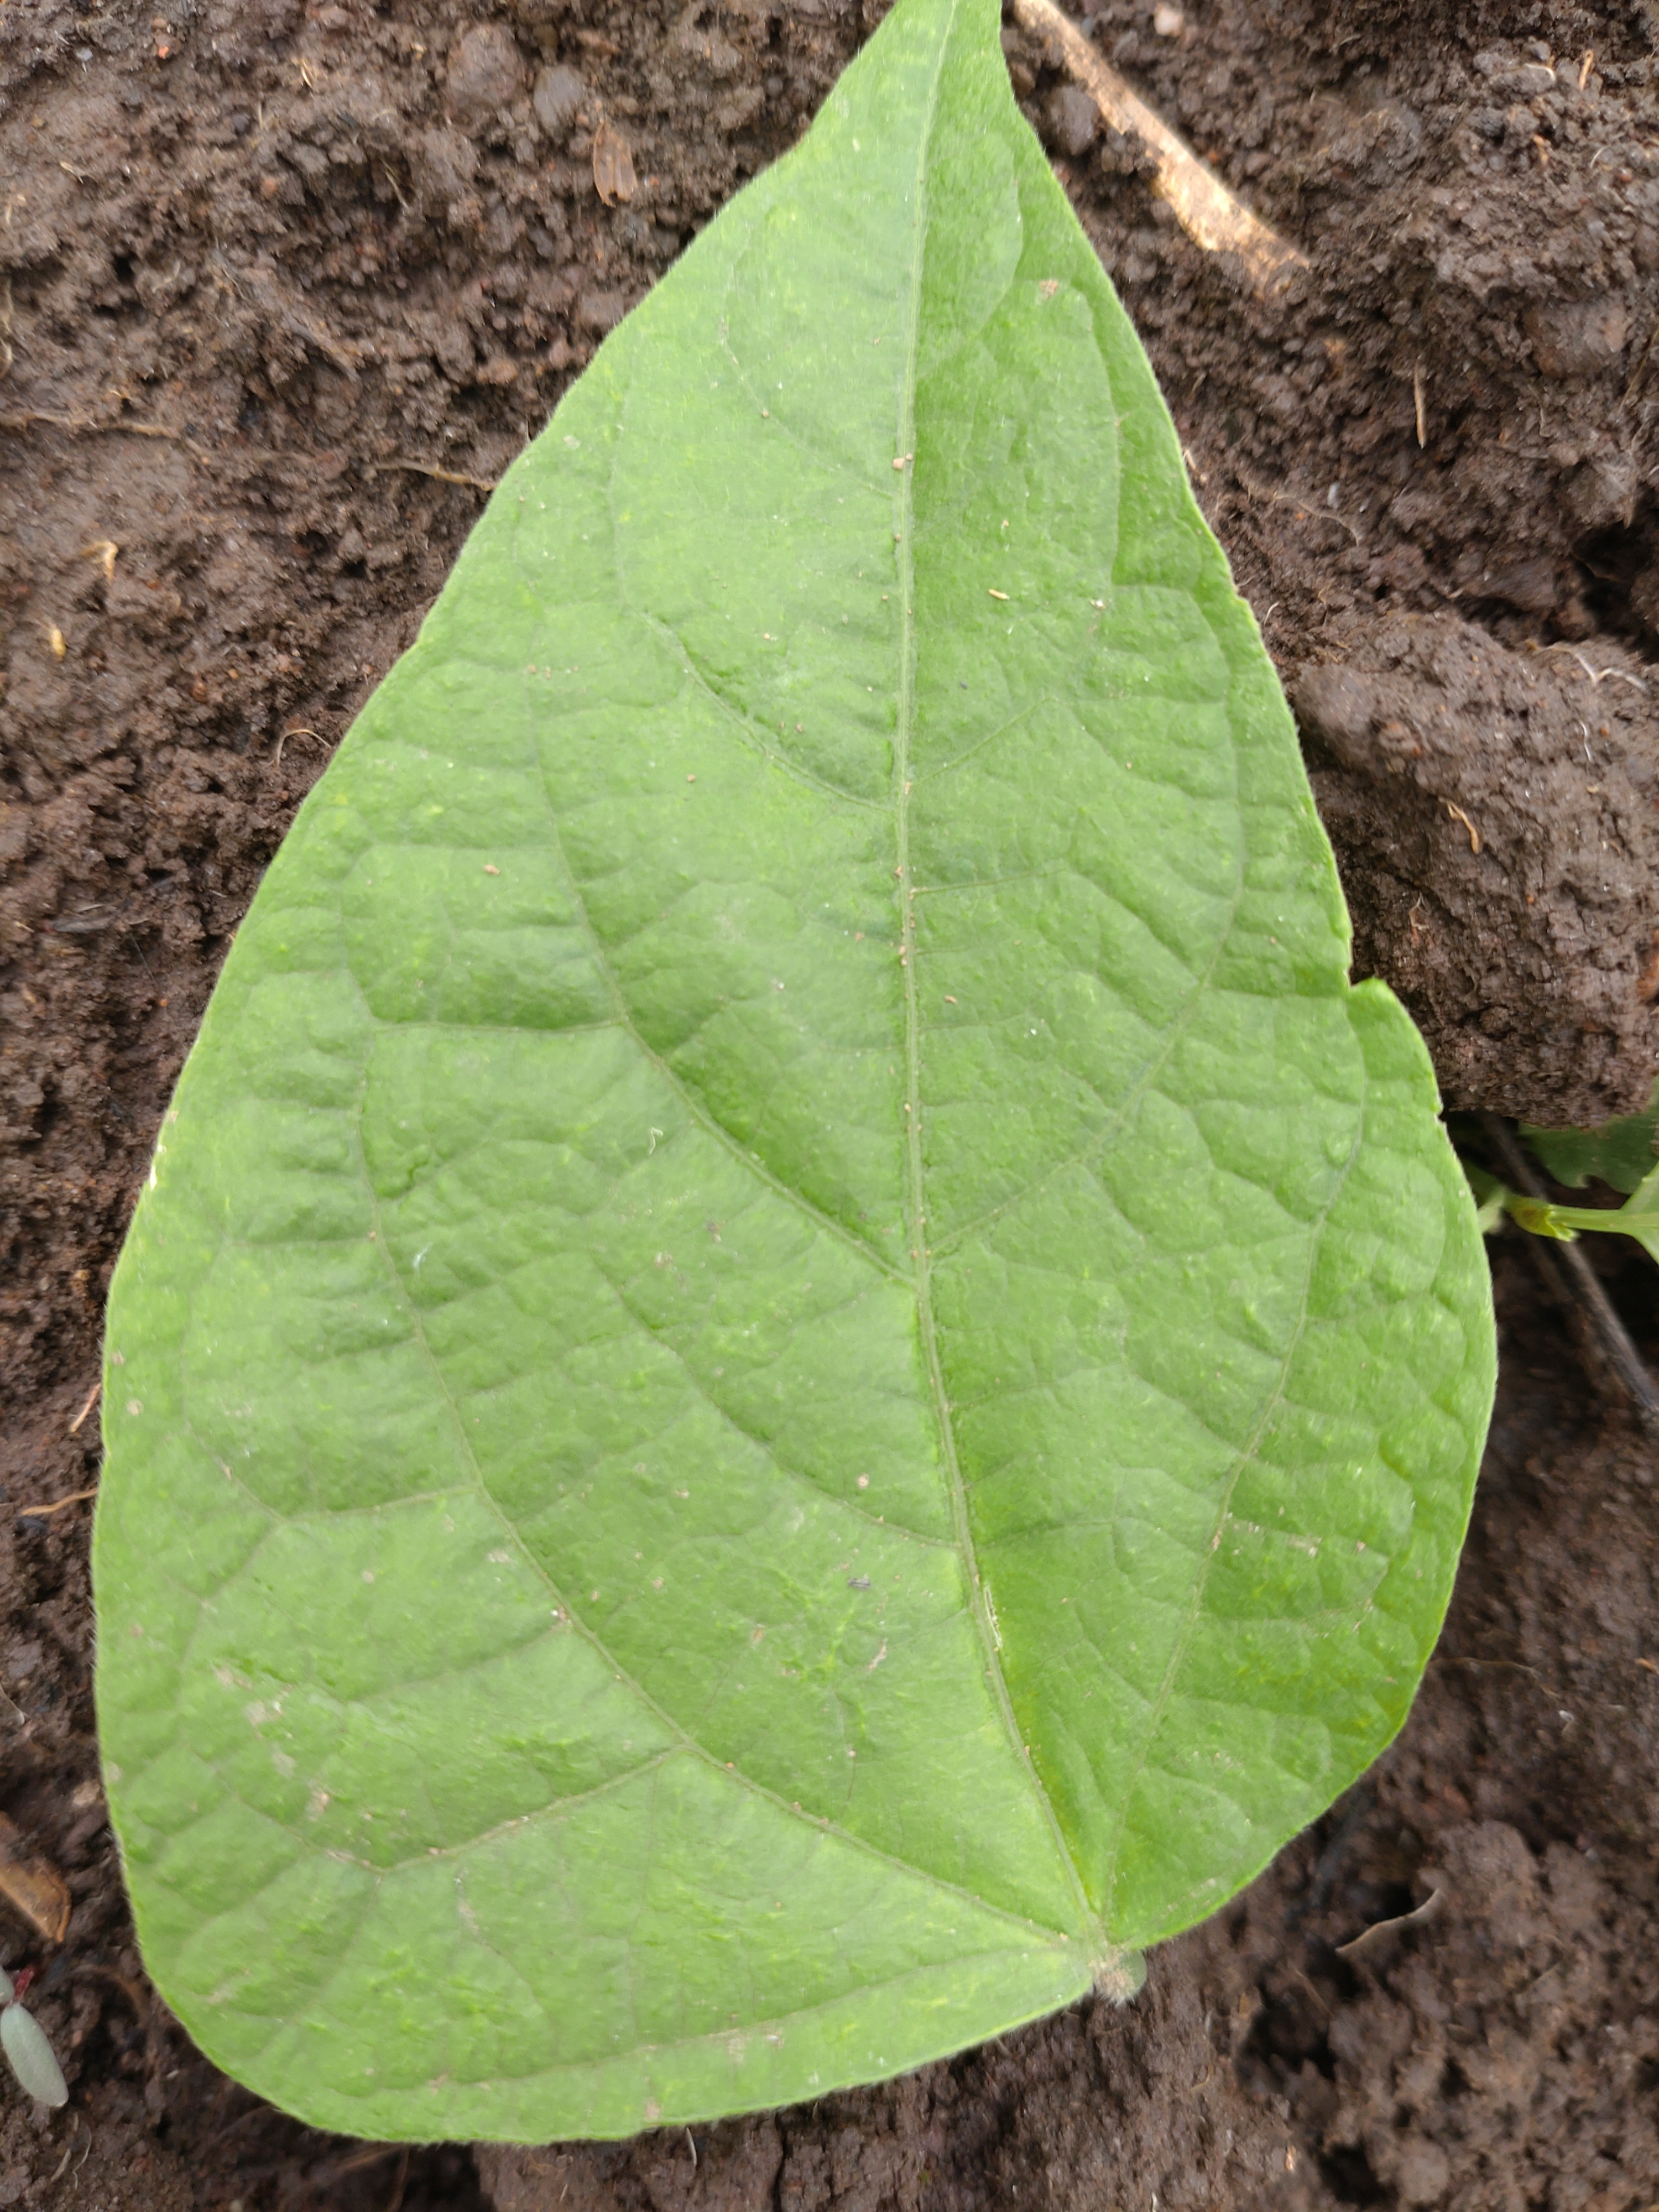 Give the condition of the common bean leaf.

healthy
